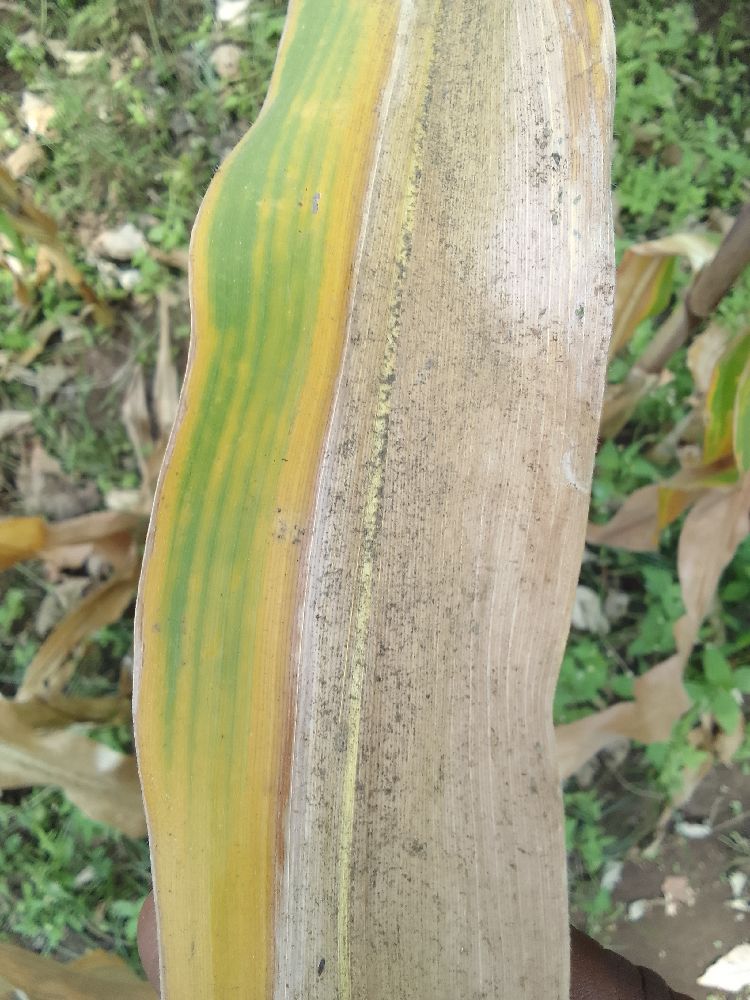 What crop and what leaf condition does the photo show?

maize, maize lethal necrosis
